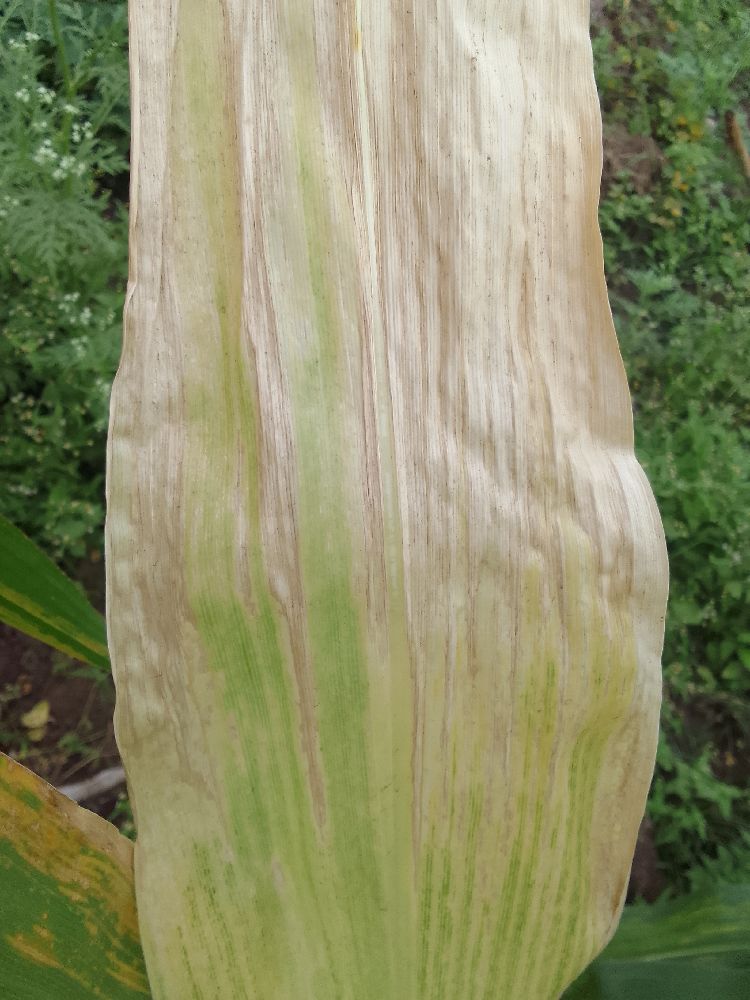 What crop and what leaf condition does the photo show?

maize, maize lethal necrosis
